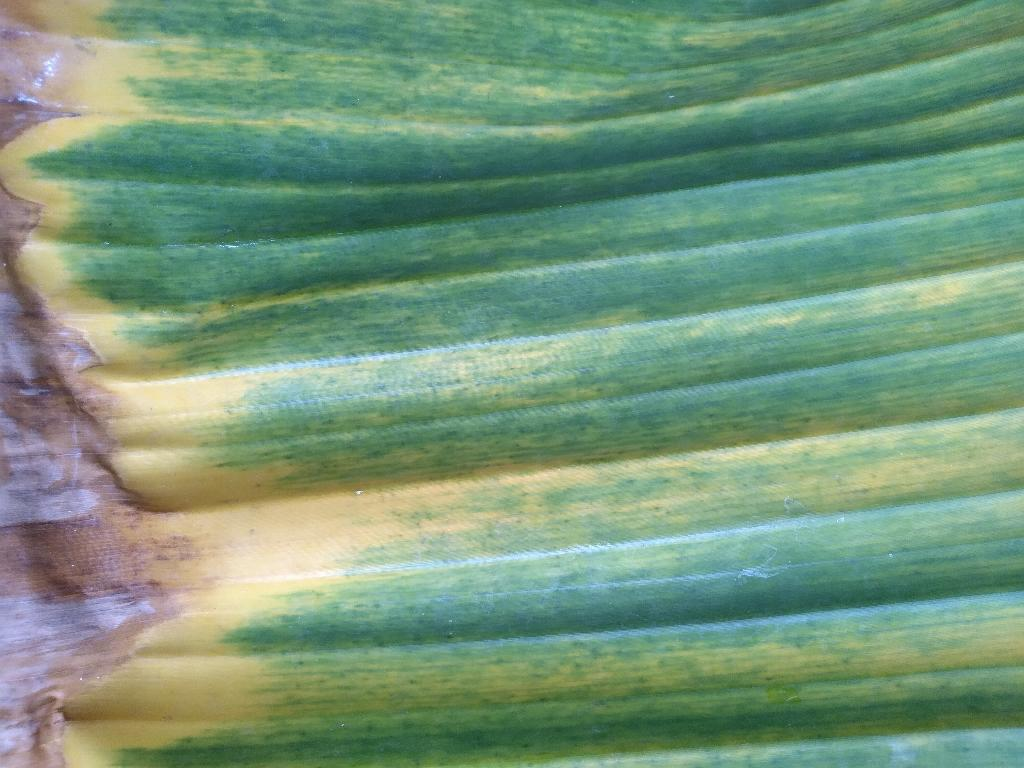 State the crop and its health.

banana, fusarium wilt race 1
